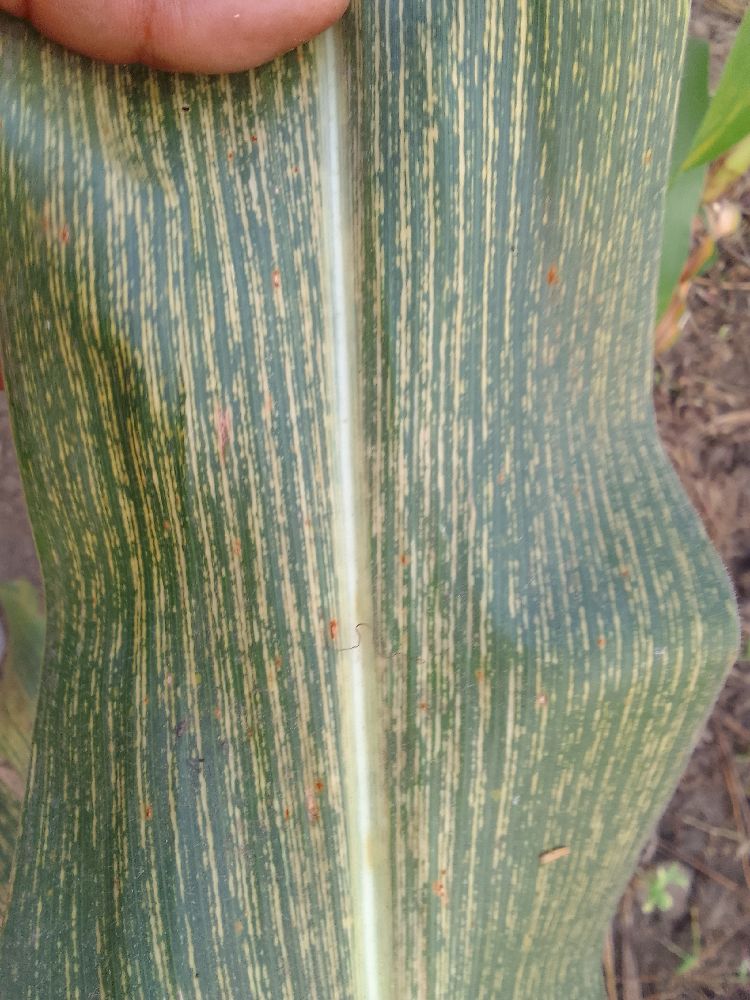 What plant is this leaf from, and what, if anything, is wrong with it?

maize, maize streak virus
